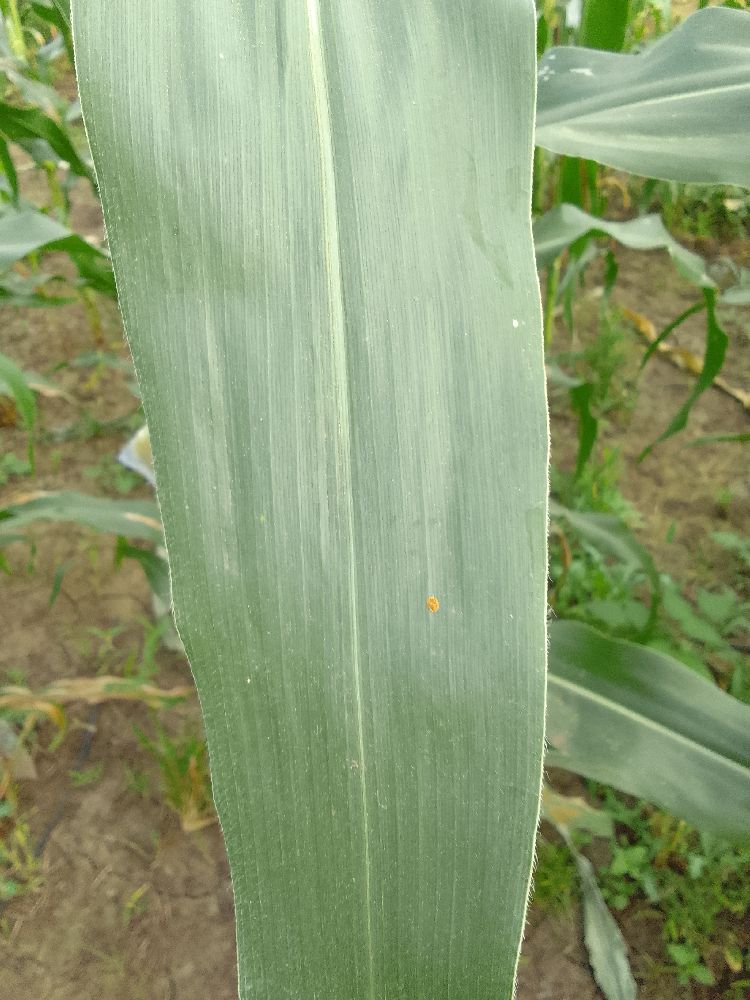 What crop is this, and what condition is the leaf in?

maize, healthy
